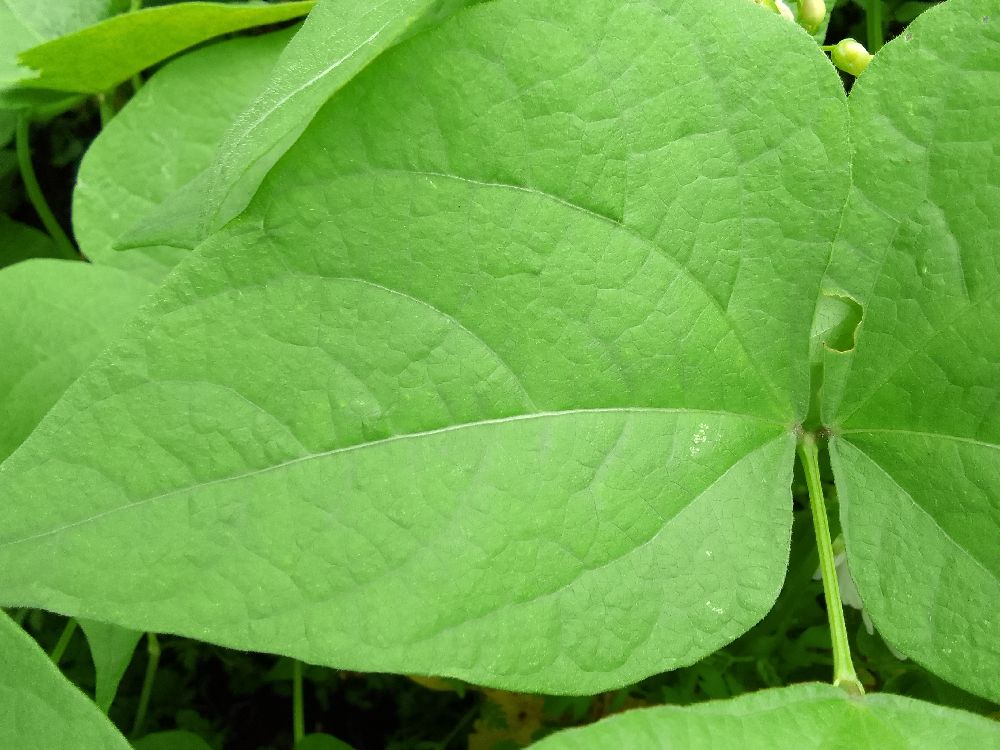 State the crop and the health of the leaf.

common bean, healthy
